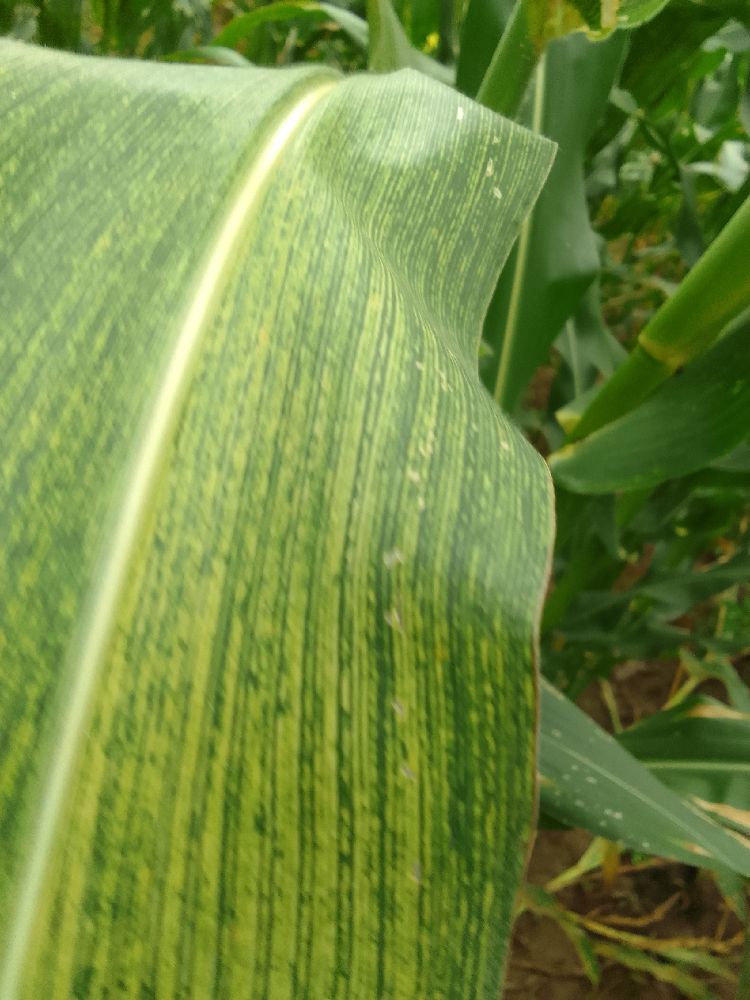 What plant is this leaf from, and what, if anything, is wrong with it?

maize, maize streak virus
